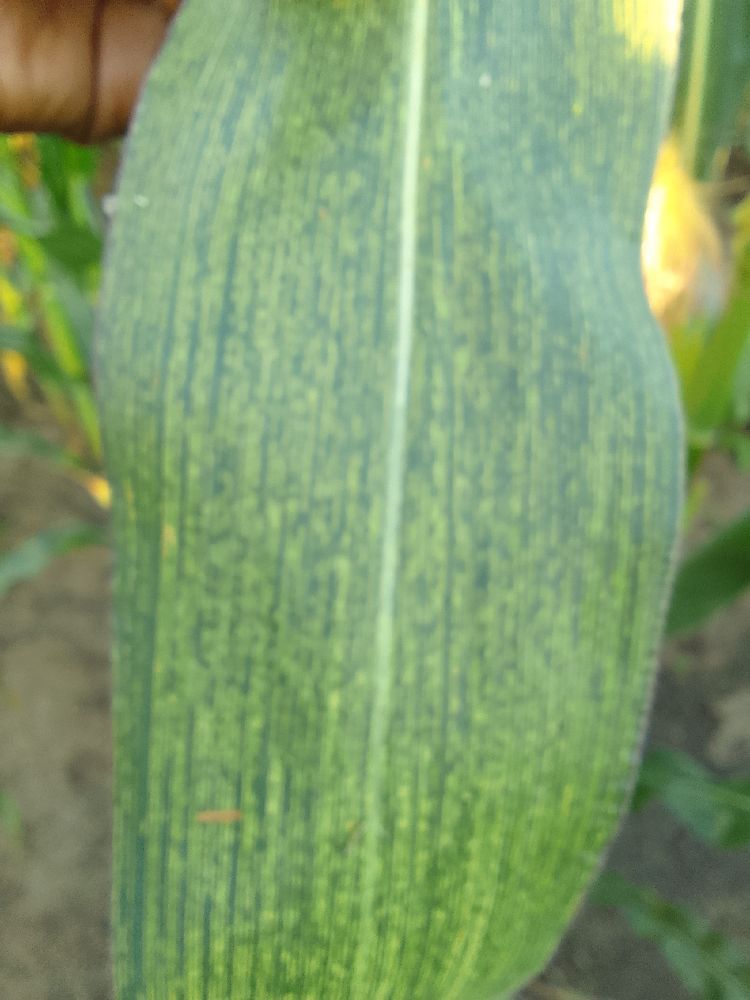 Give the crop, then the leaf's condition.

maize, maize streak virus
